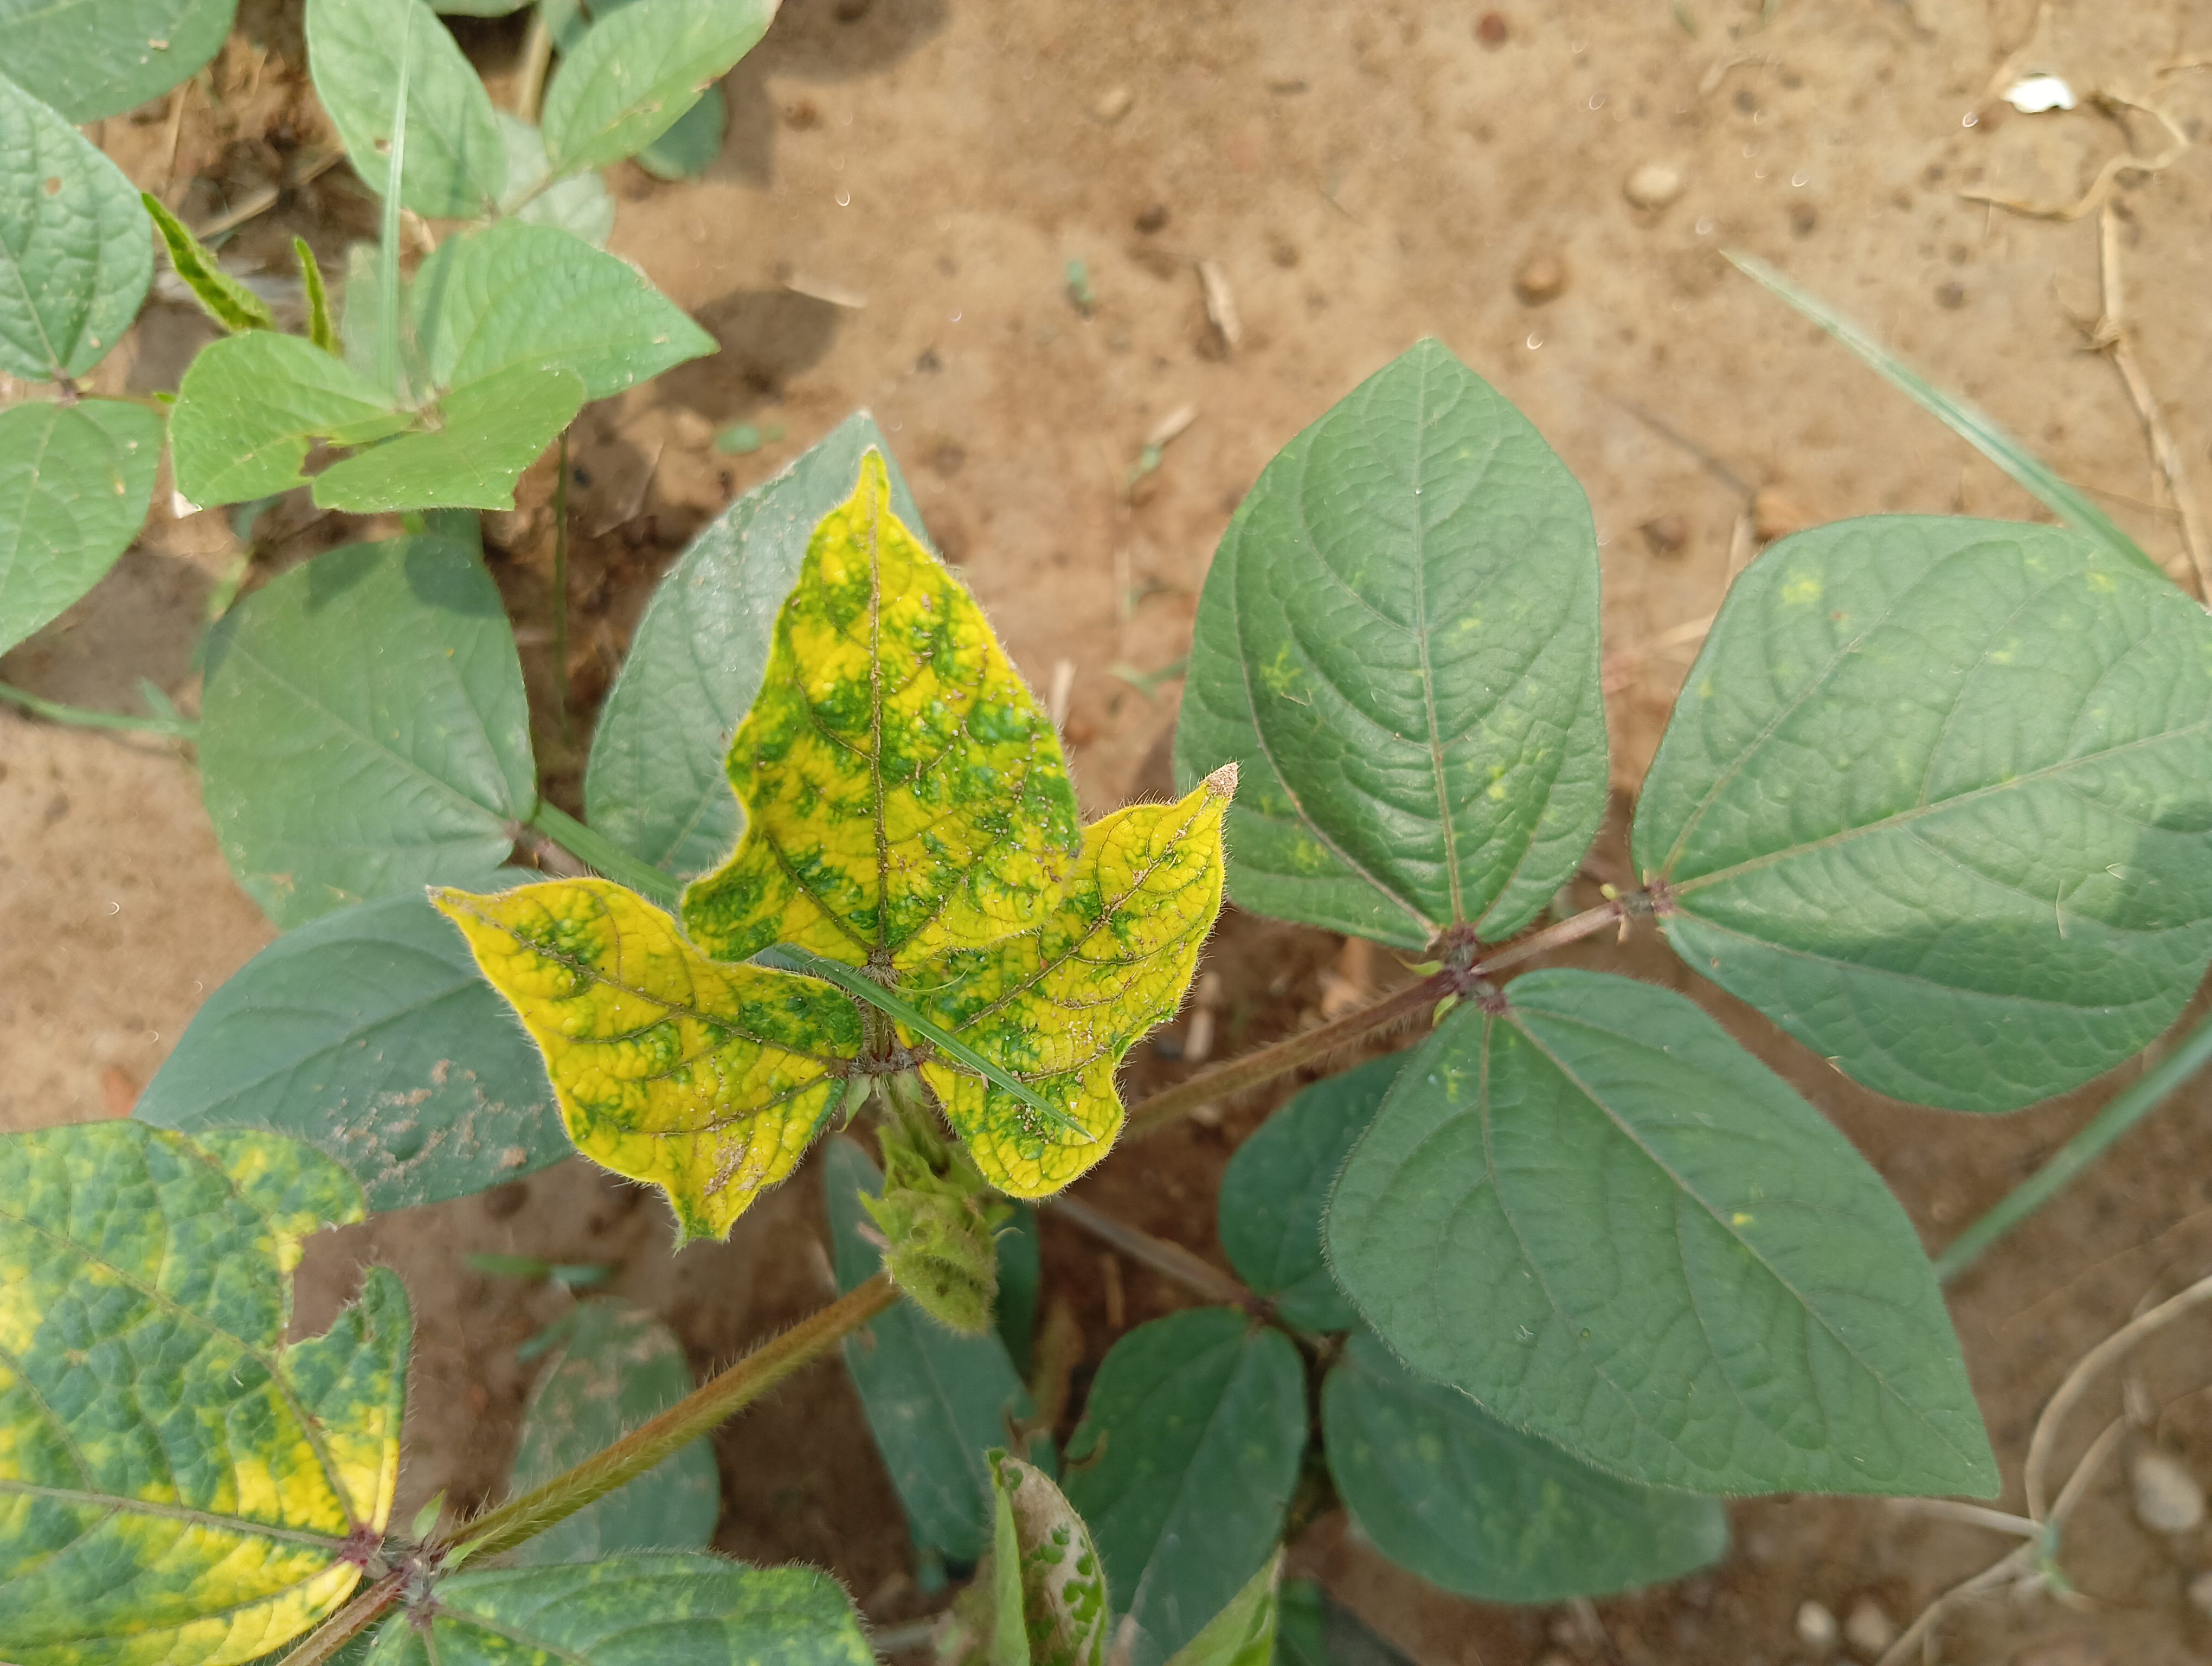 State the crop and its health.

mungbean, yellow mosaic
